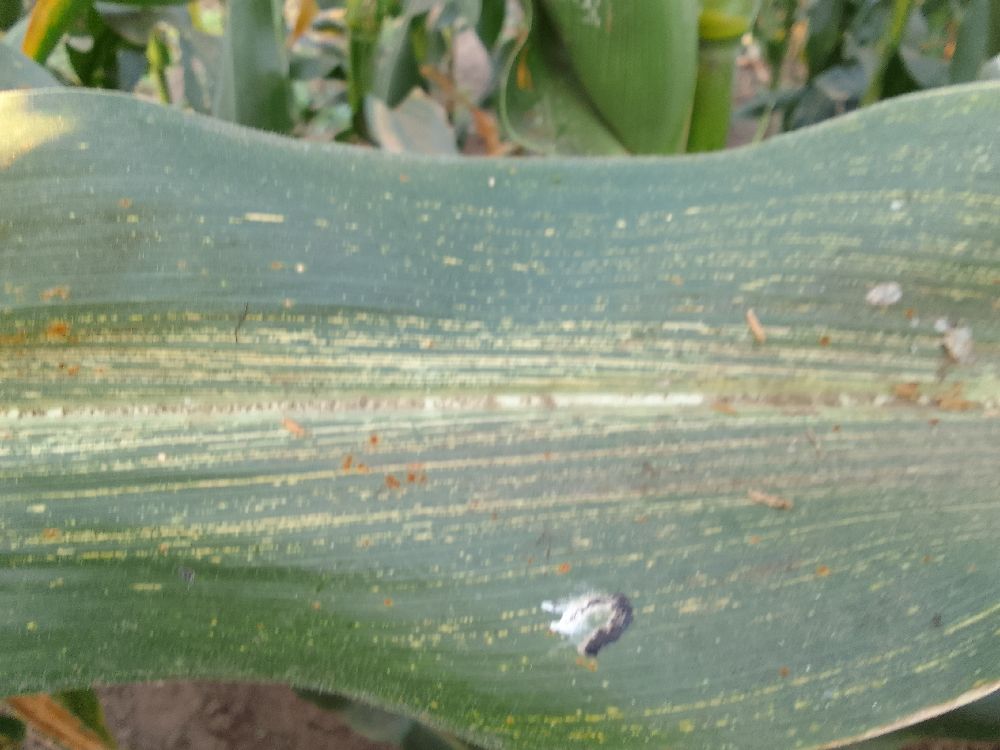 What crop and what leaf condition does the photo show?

maize, maize streak virus
